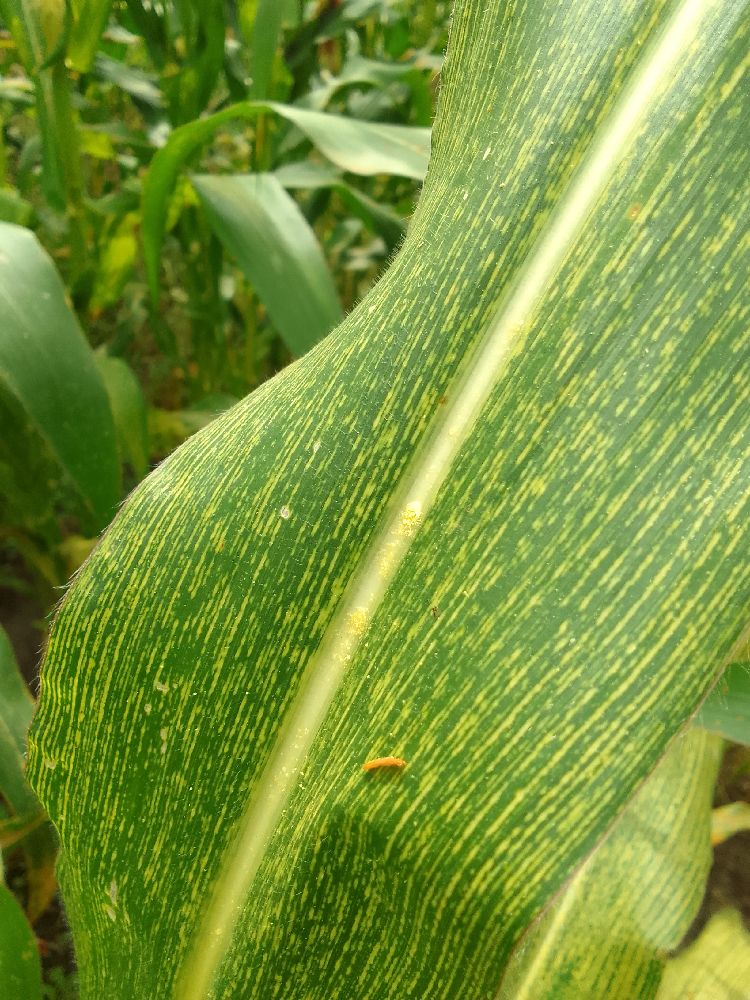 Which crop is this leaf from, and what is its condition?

maize, maize streak virus
